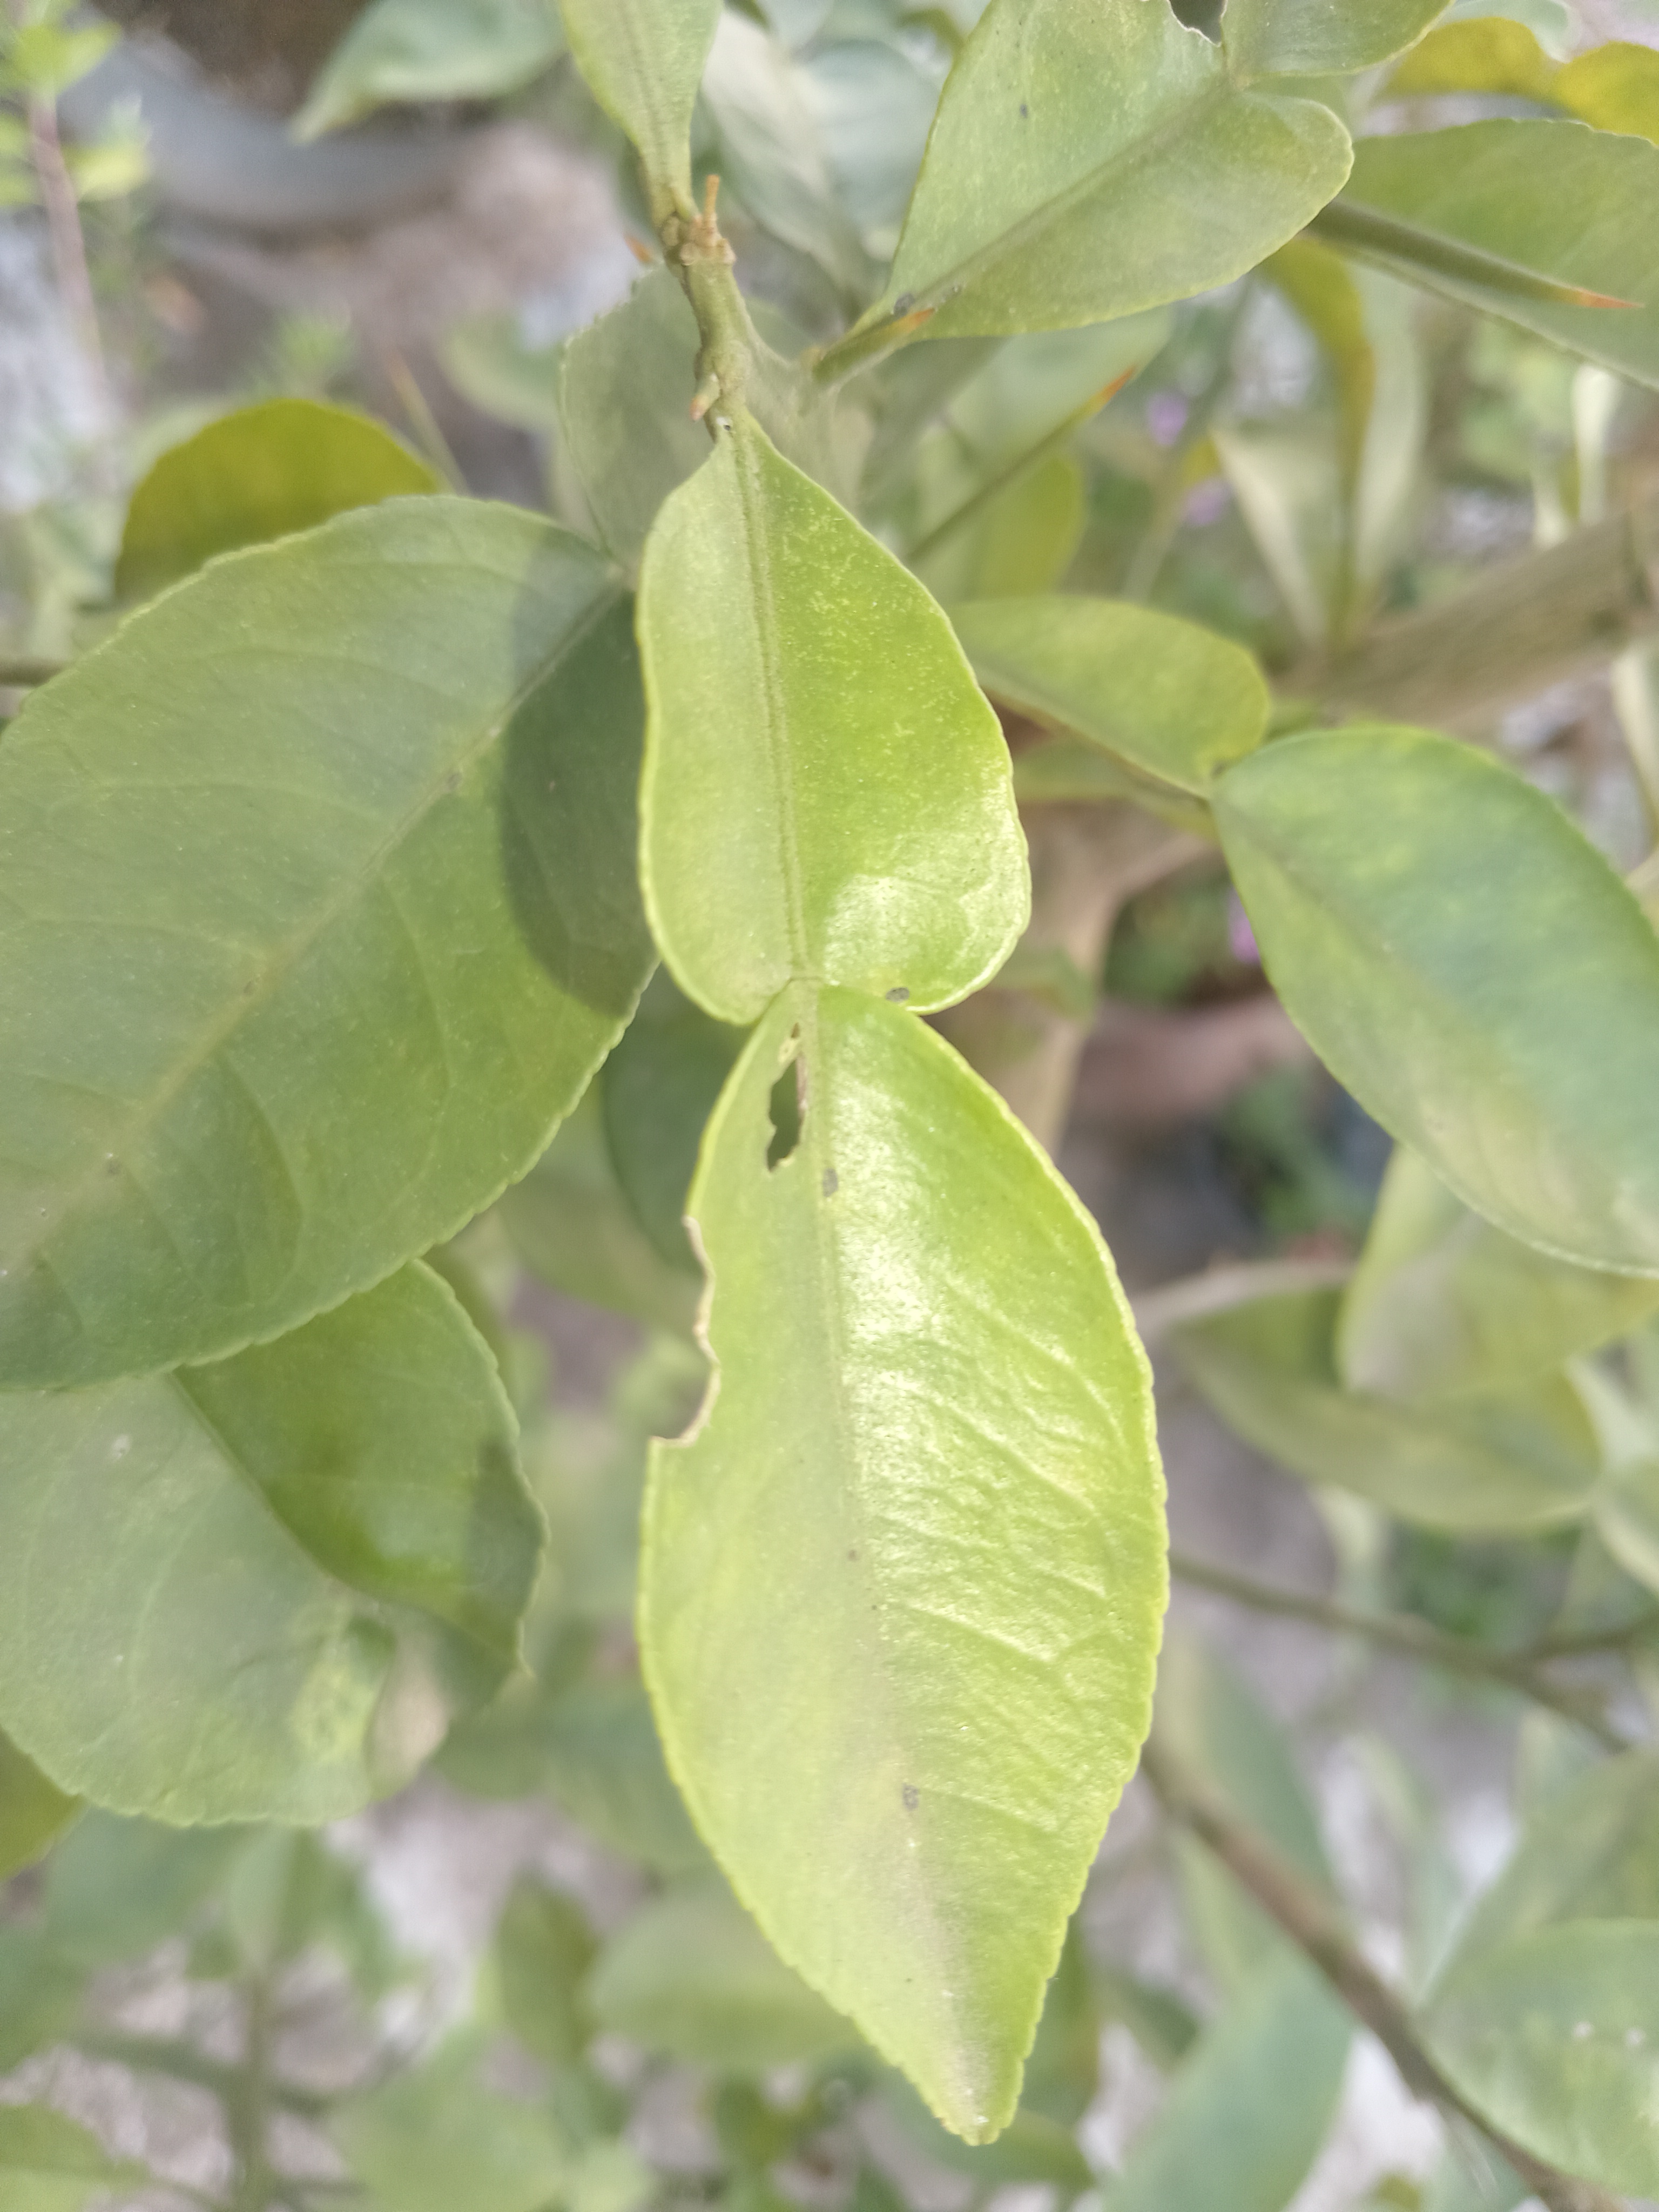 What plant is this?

lemon
